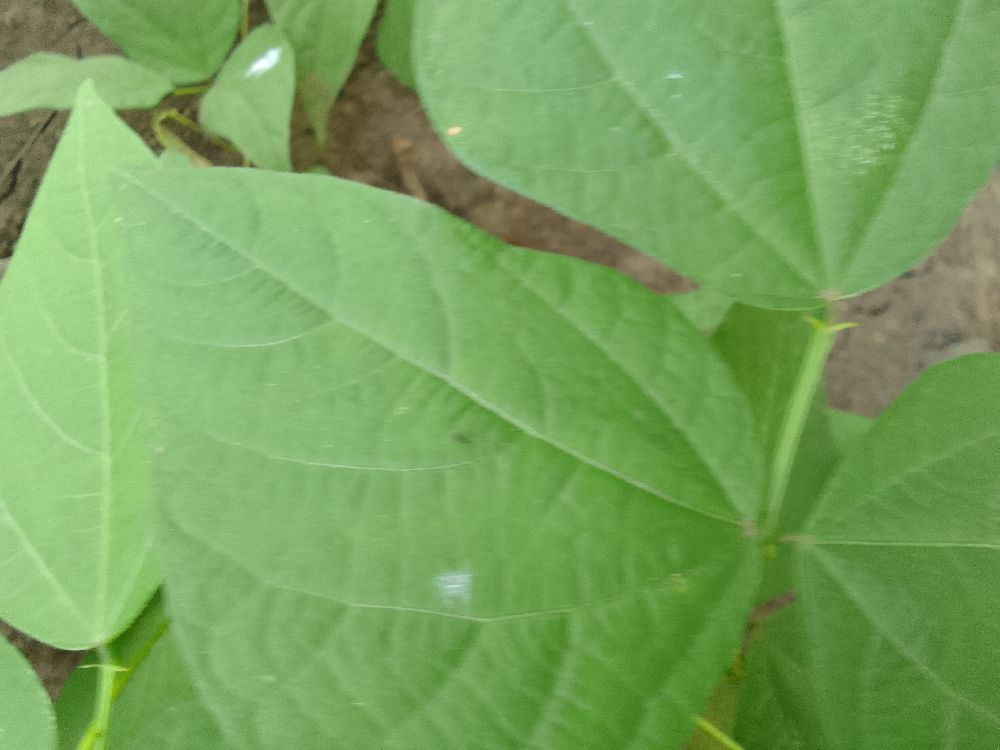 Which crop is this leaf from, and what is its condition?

common bean, healthy
